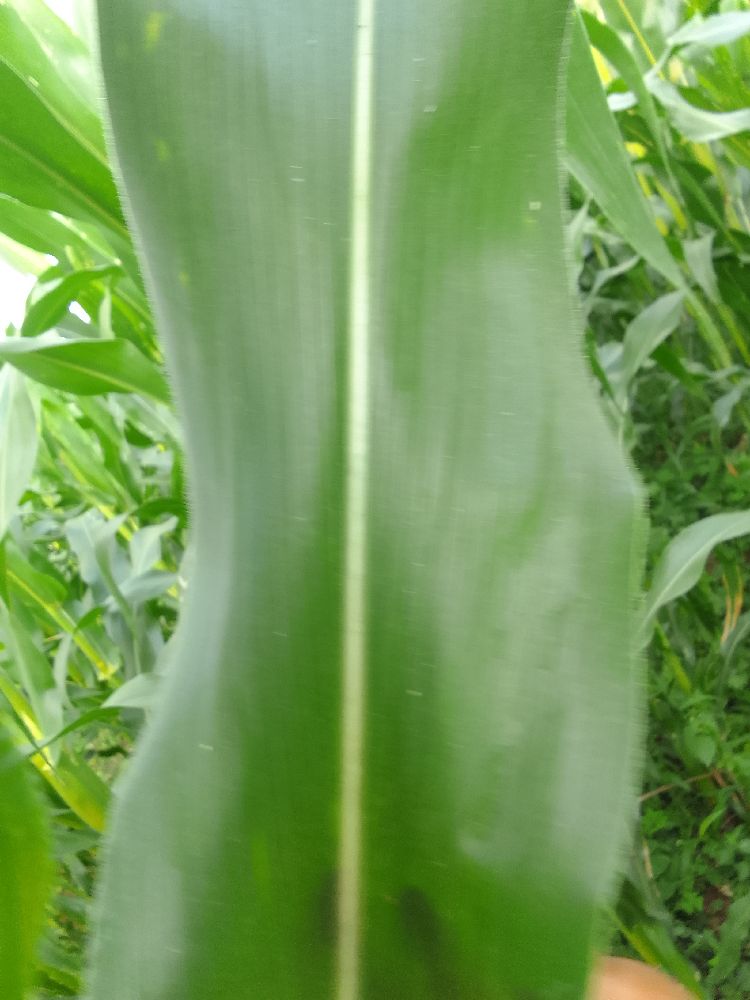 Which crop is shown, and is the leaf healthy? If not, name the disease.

maize, healthy
